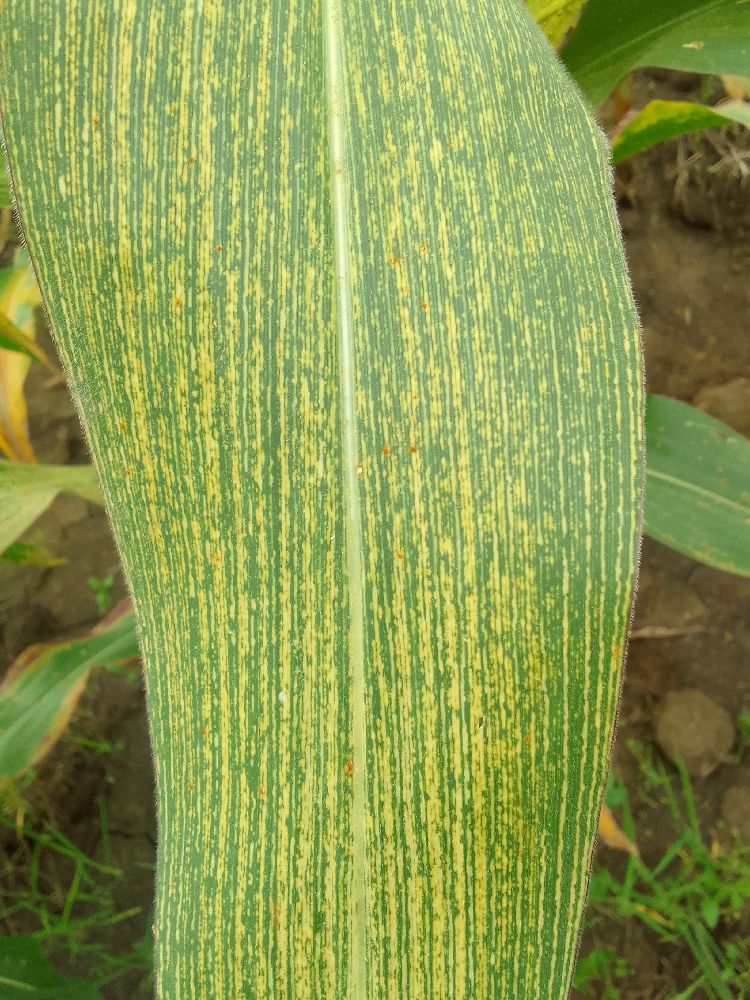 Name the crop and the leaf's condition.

maize, maize streak virus
